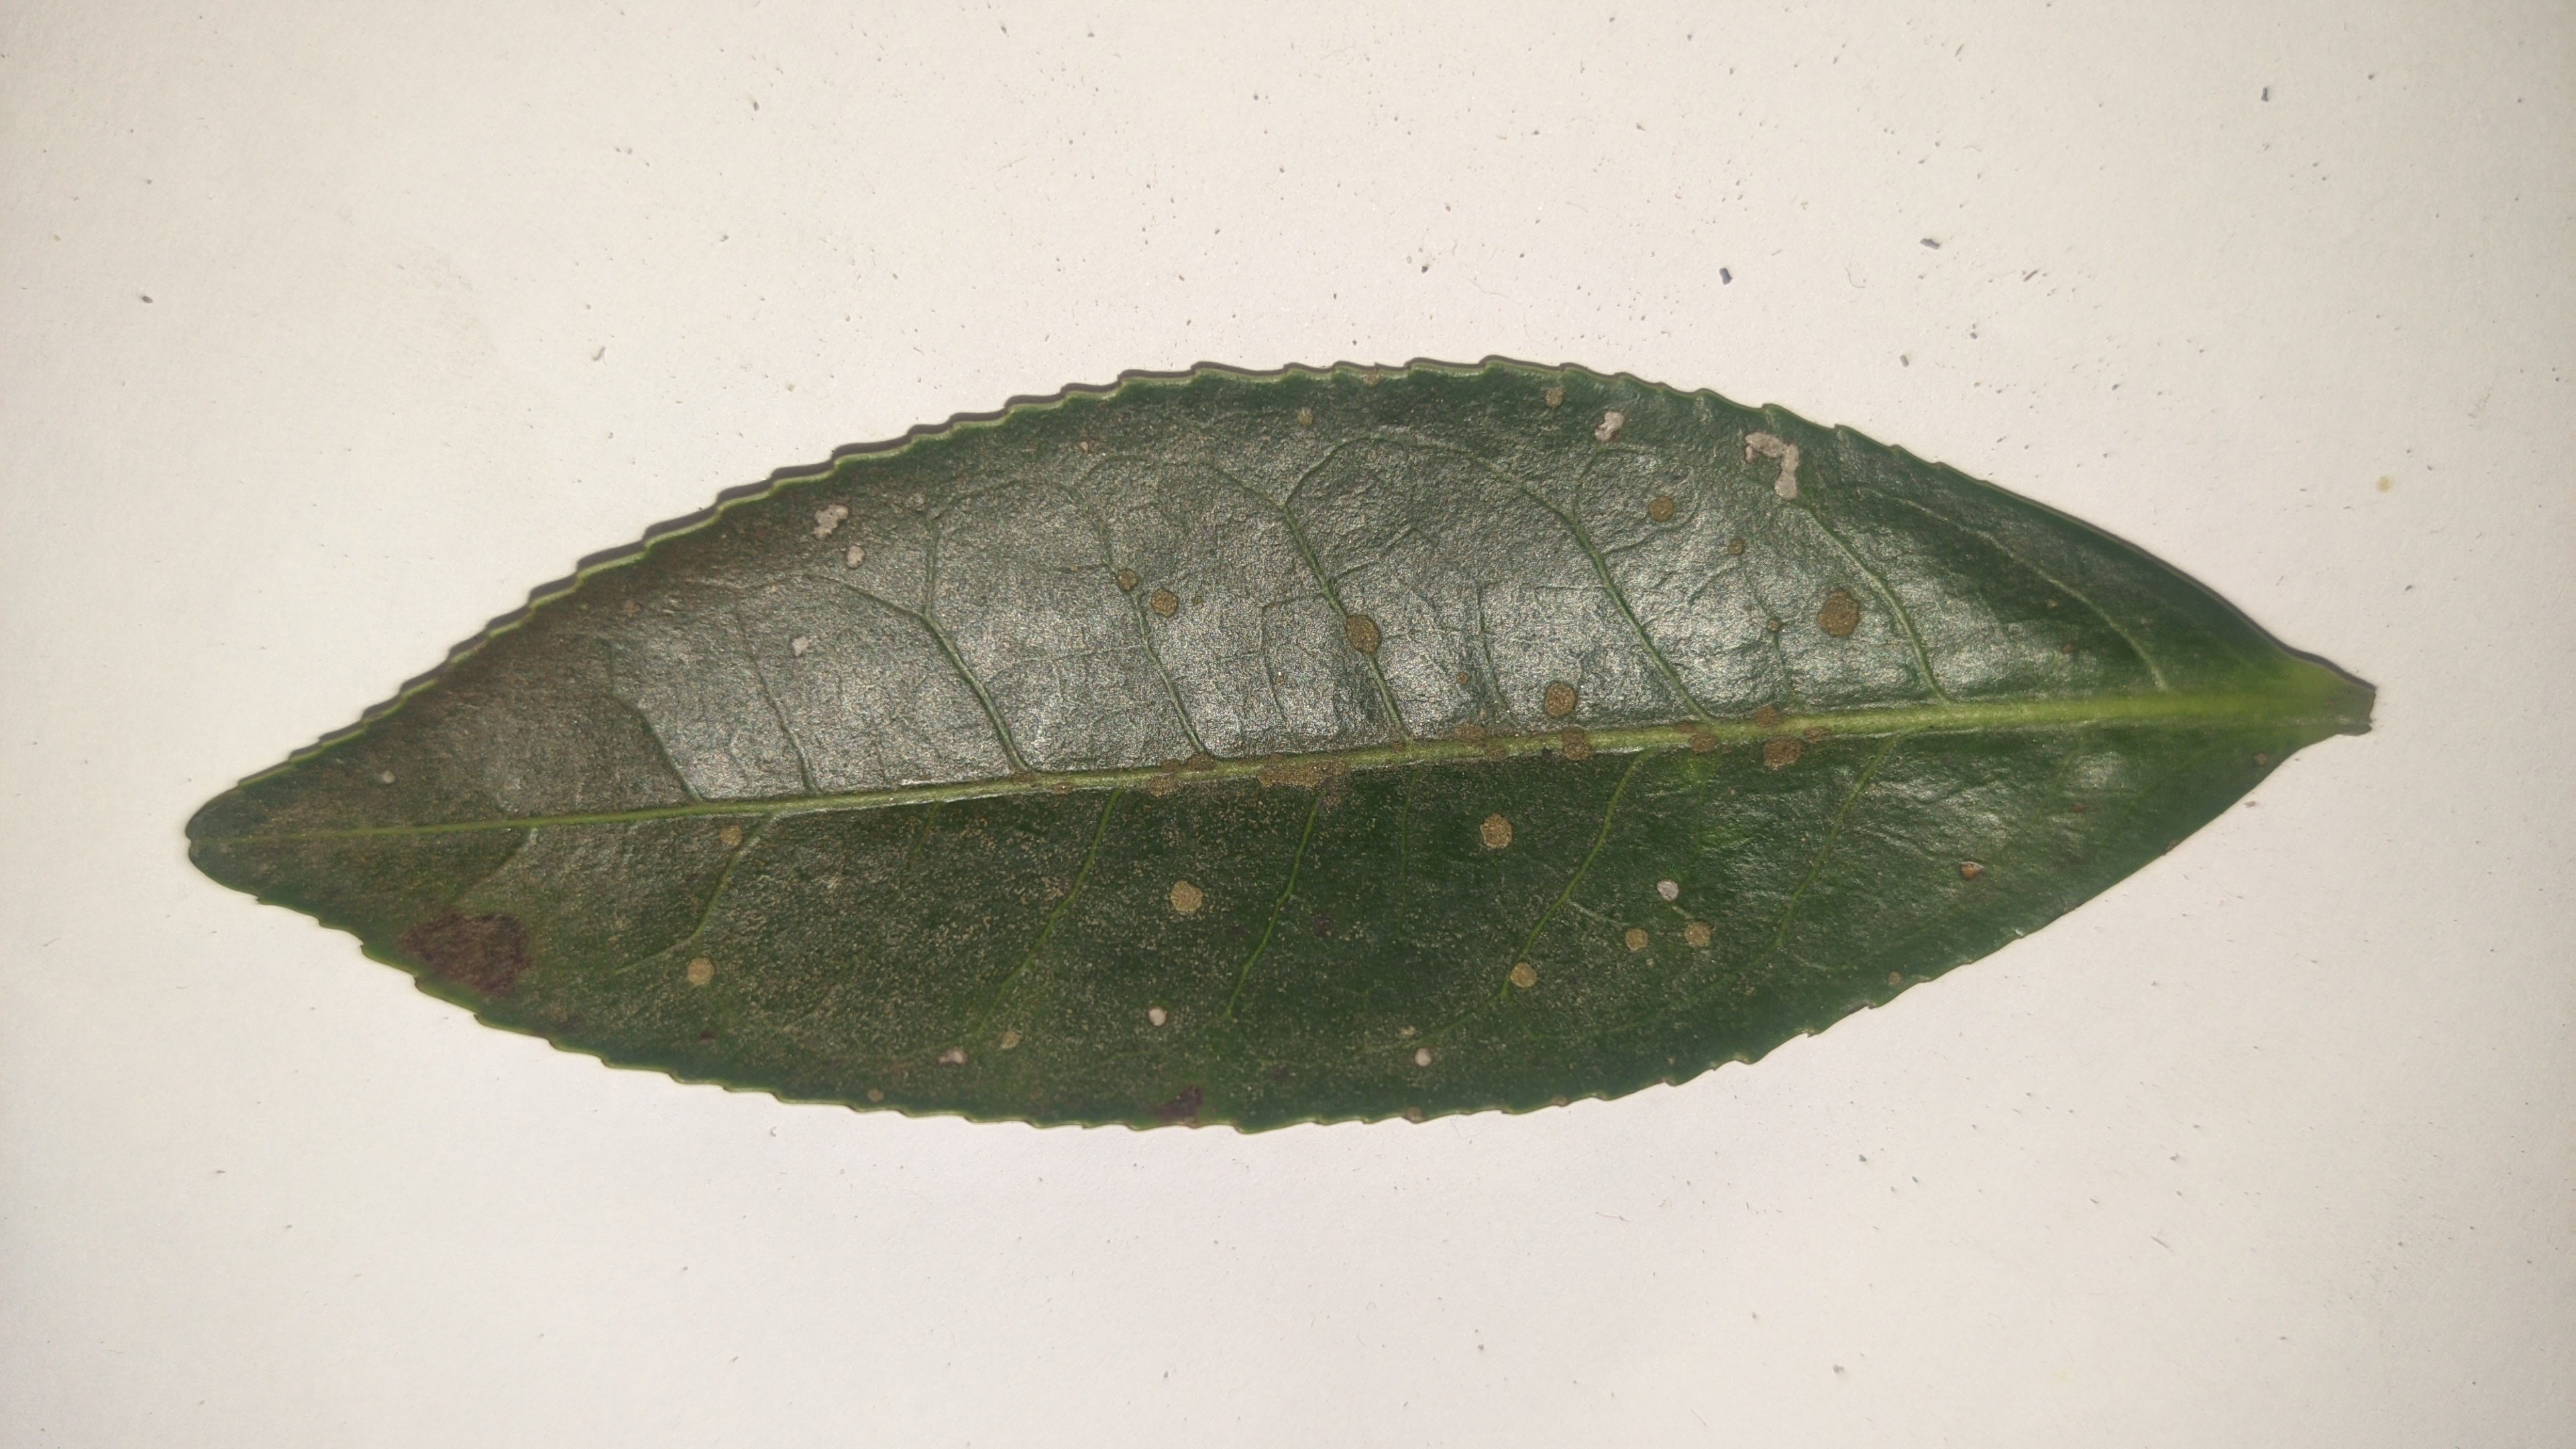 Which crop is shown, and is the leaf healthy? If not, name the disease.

tea, algal leaf
